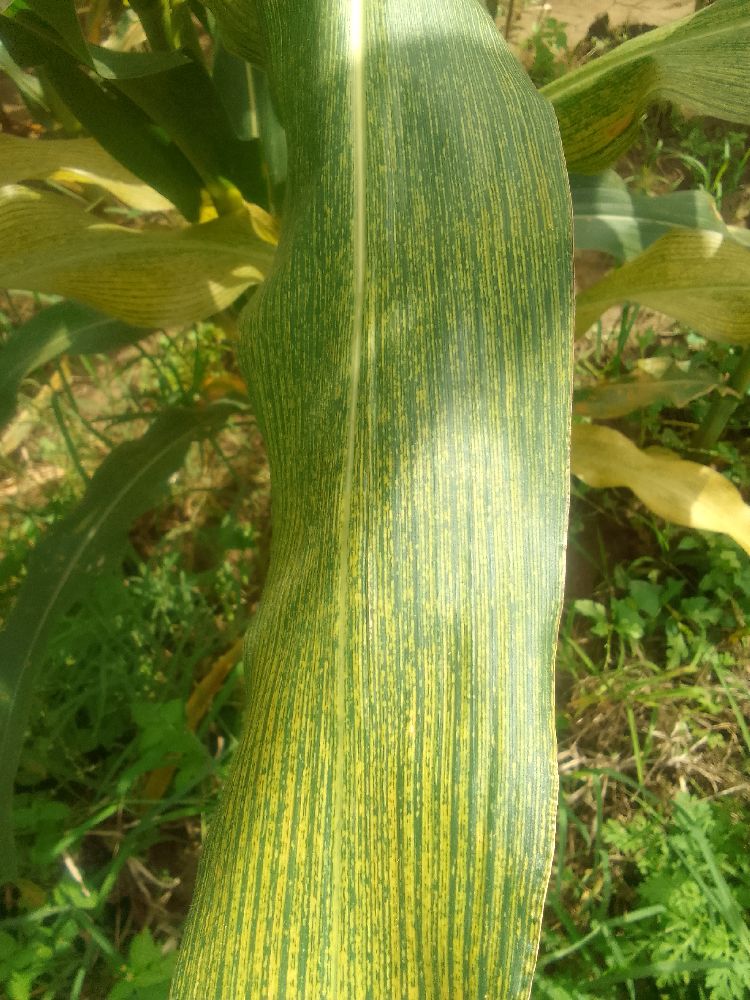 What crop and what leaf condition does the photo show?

maize, maize streak virus
